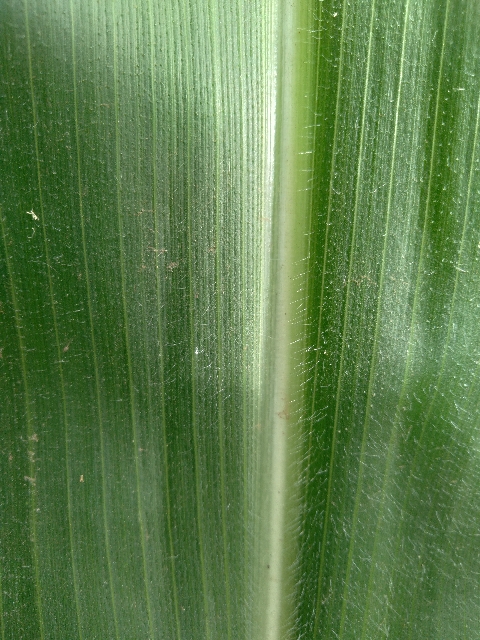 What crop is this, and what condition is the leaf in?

maize, healthy
